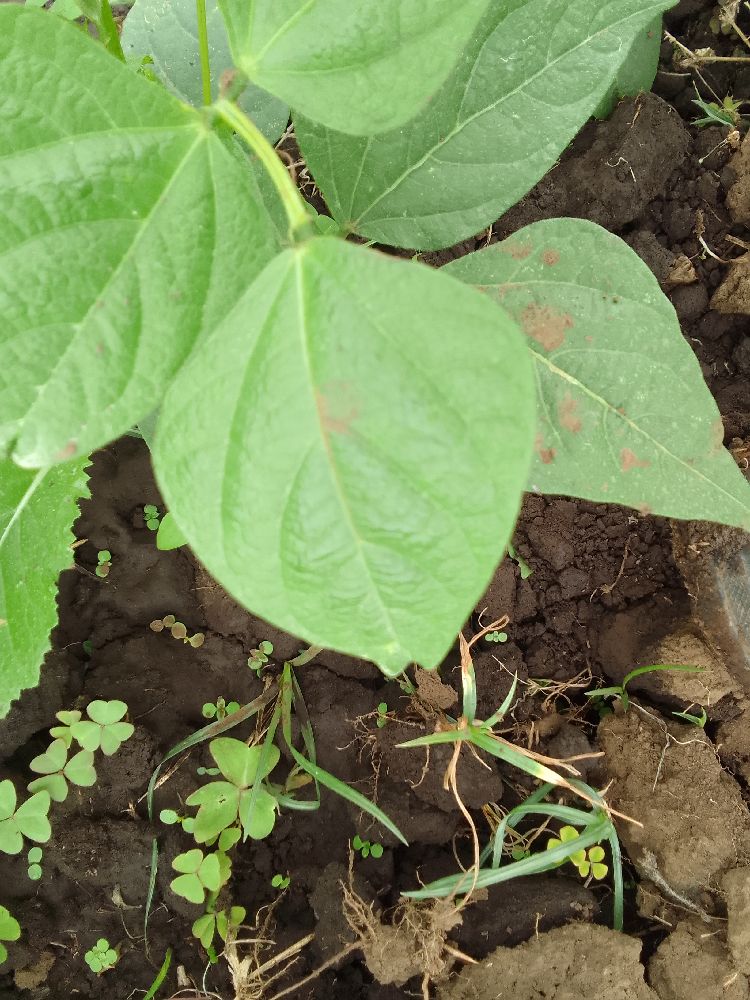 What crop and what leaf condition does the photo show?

common bean, healthy
